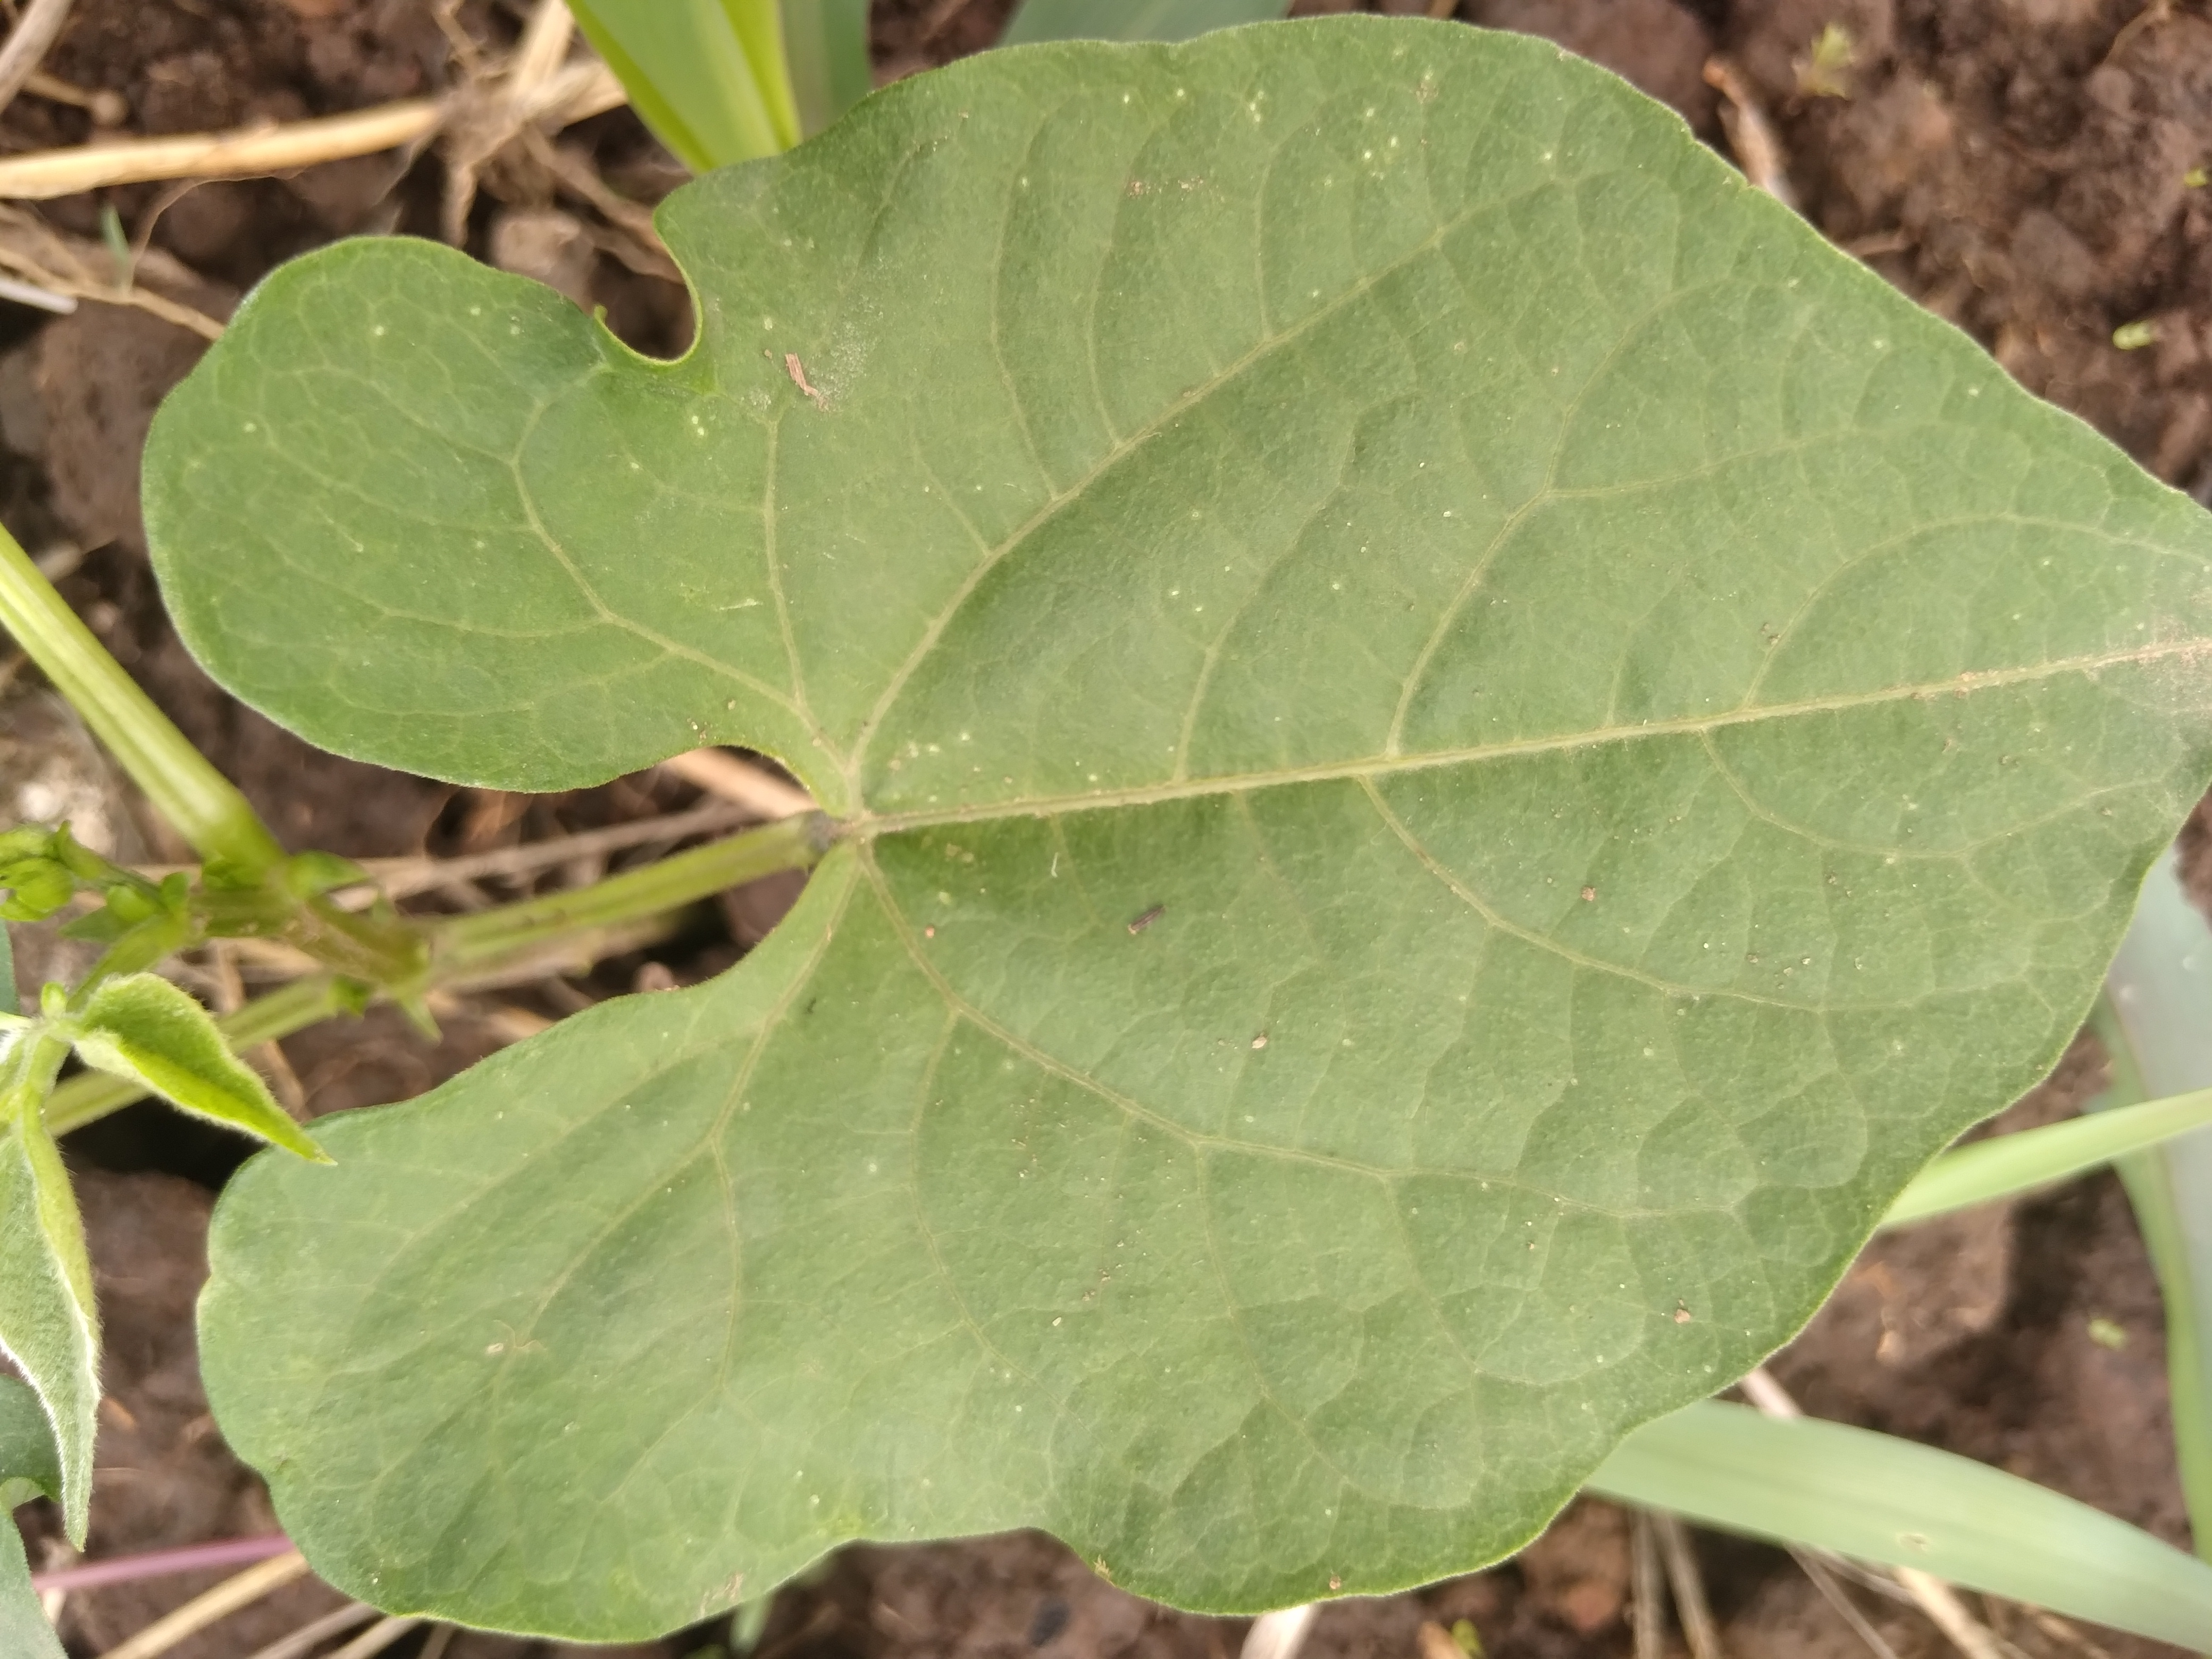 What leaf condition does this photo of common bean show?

healthy
